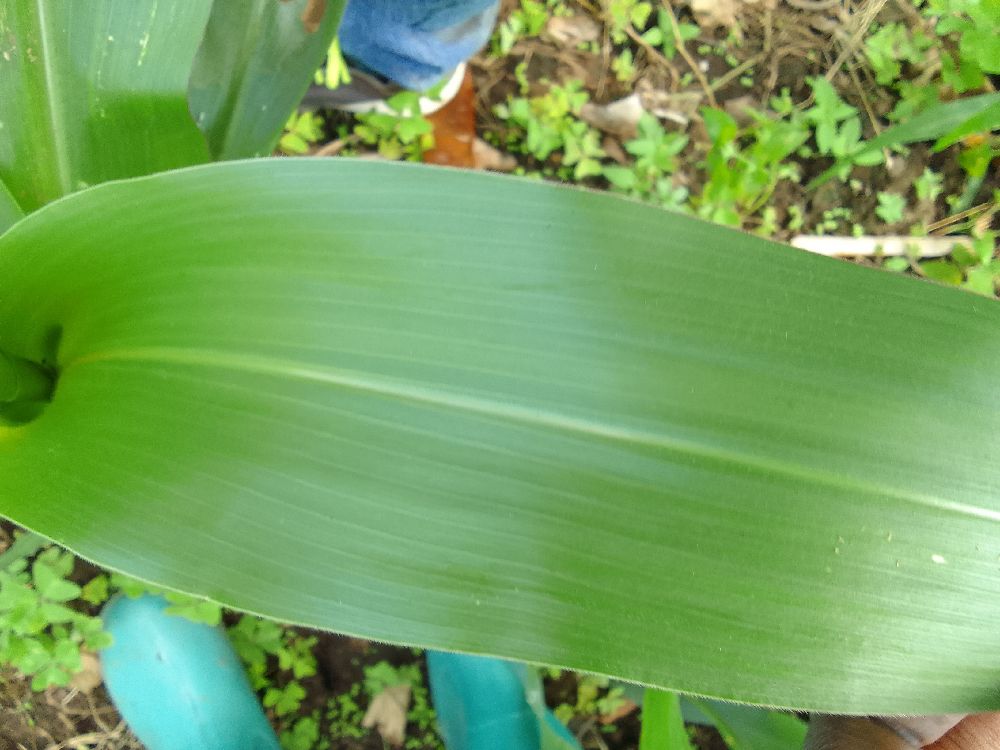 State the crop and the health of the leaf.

maize, healthy
